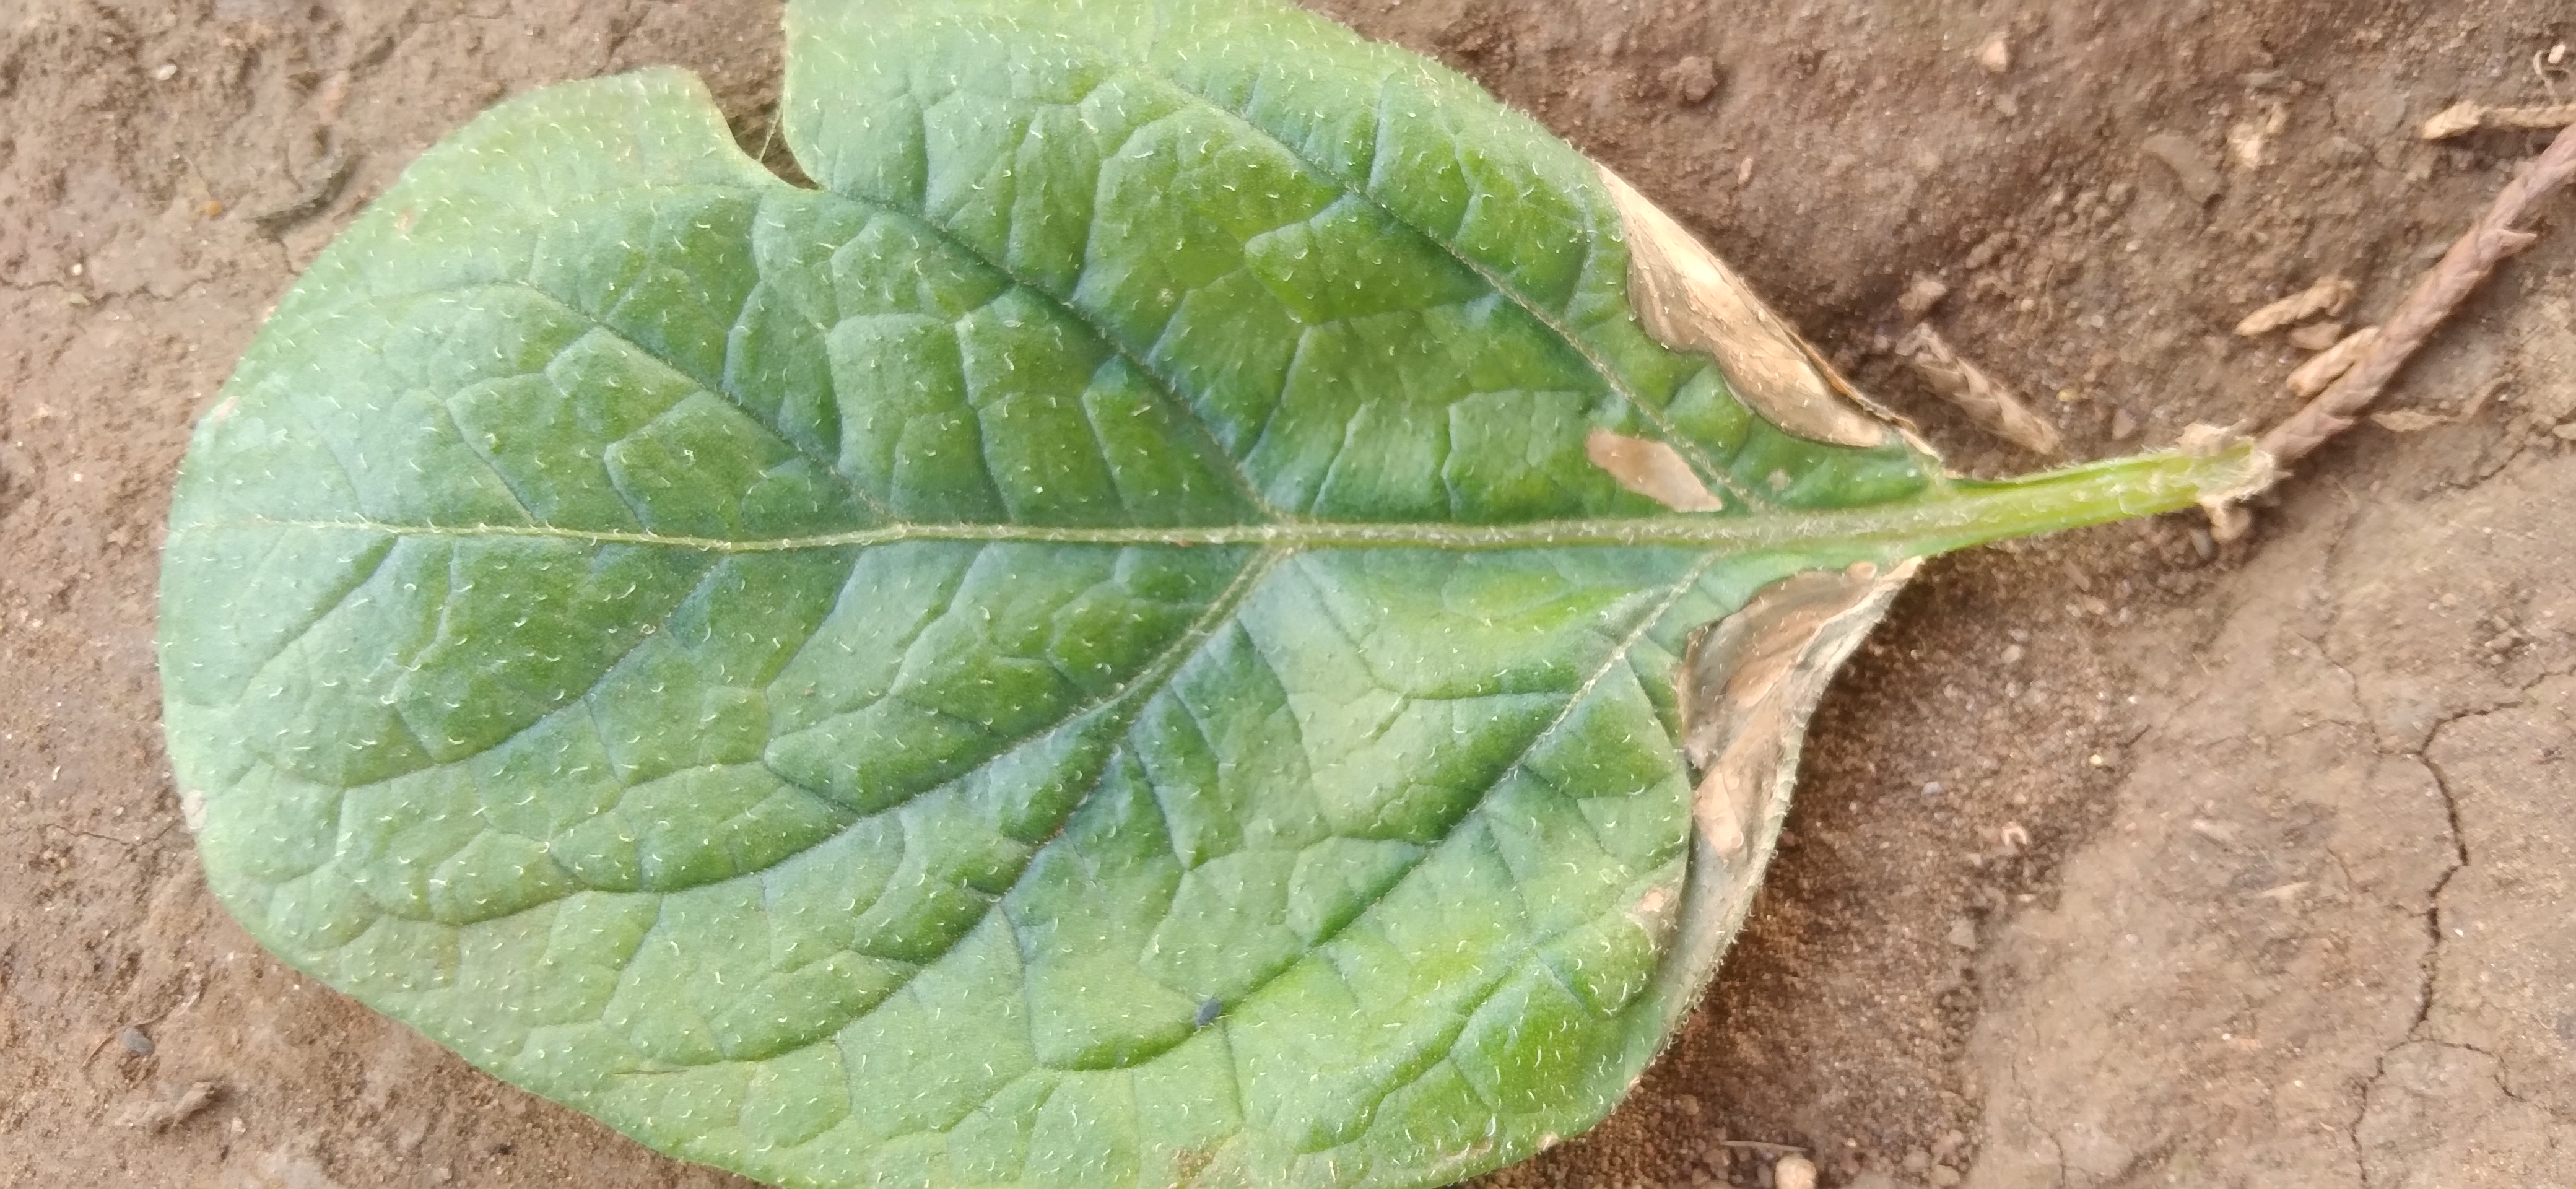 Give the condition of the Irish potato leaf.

early blight
